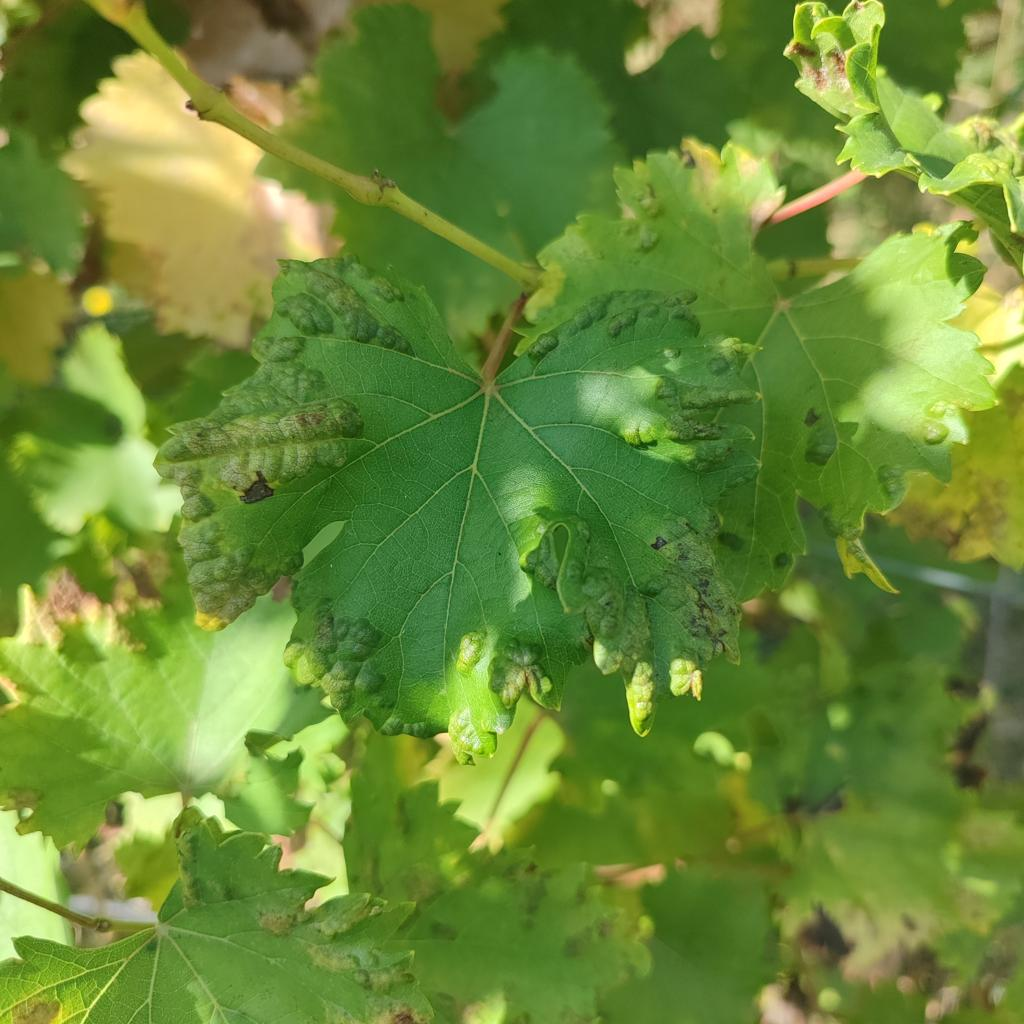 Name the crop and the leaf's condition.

grapevine, erineum mite
